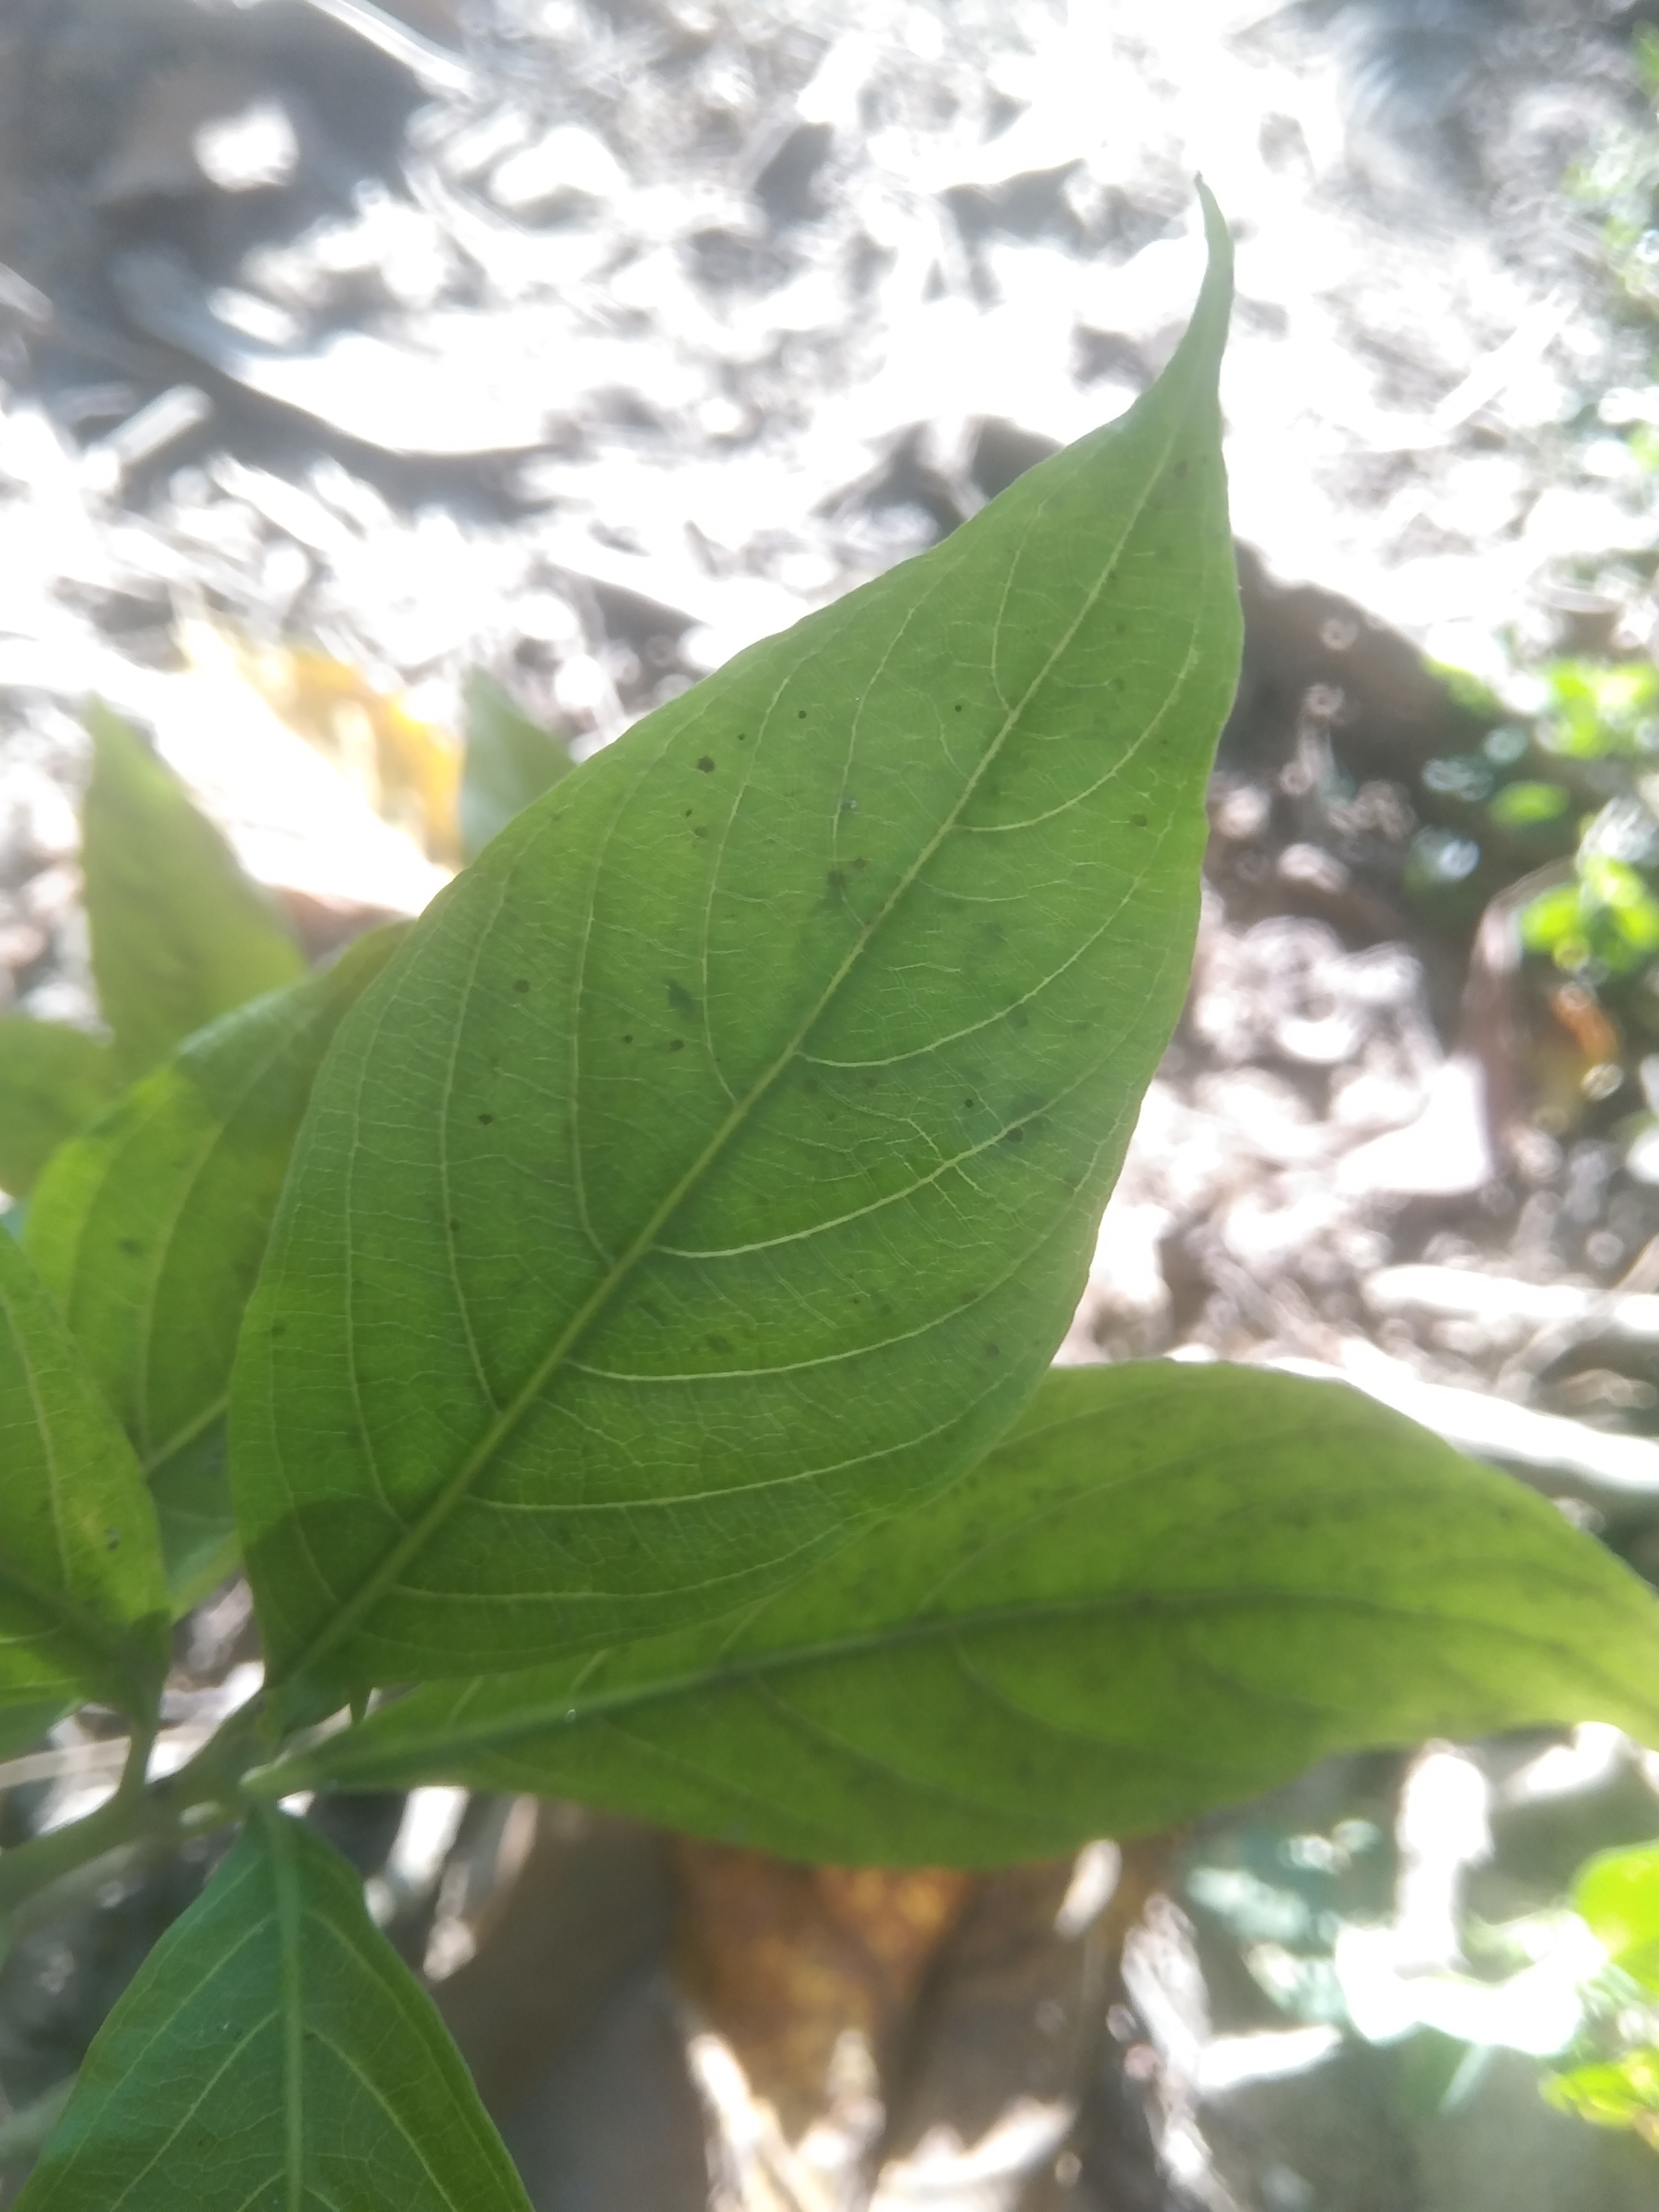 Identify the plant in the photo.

vasaka
